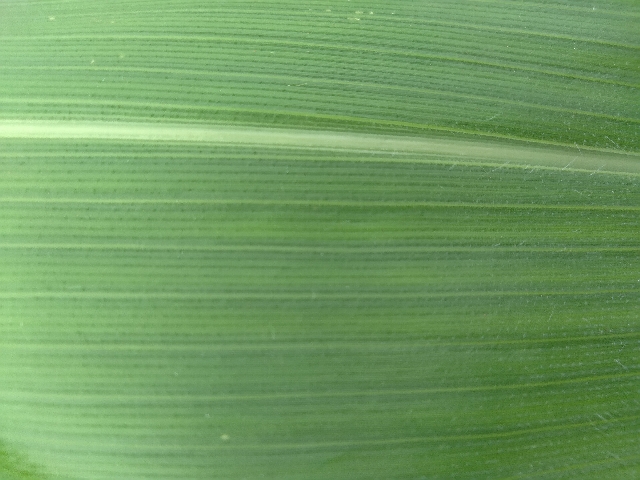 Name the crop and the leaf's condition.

maize, healthy
